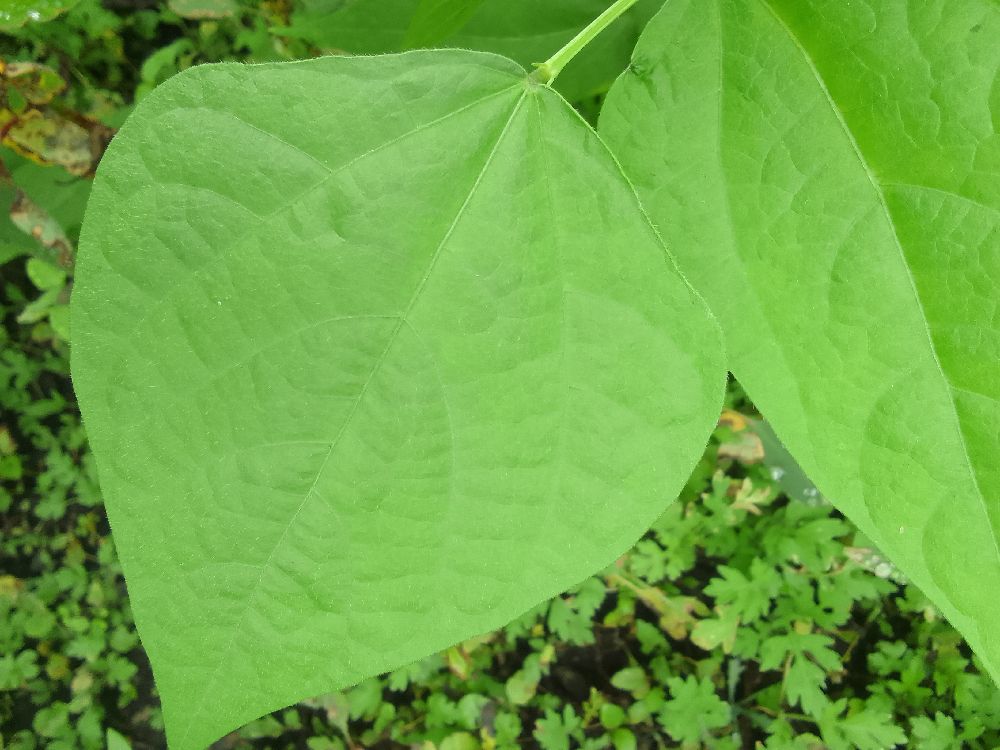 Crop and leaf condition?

common bean, healthy
